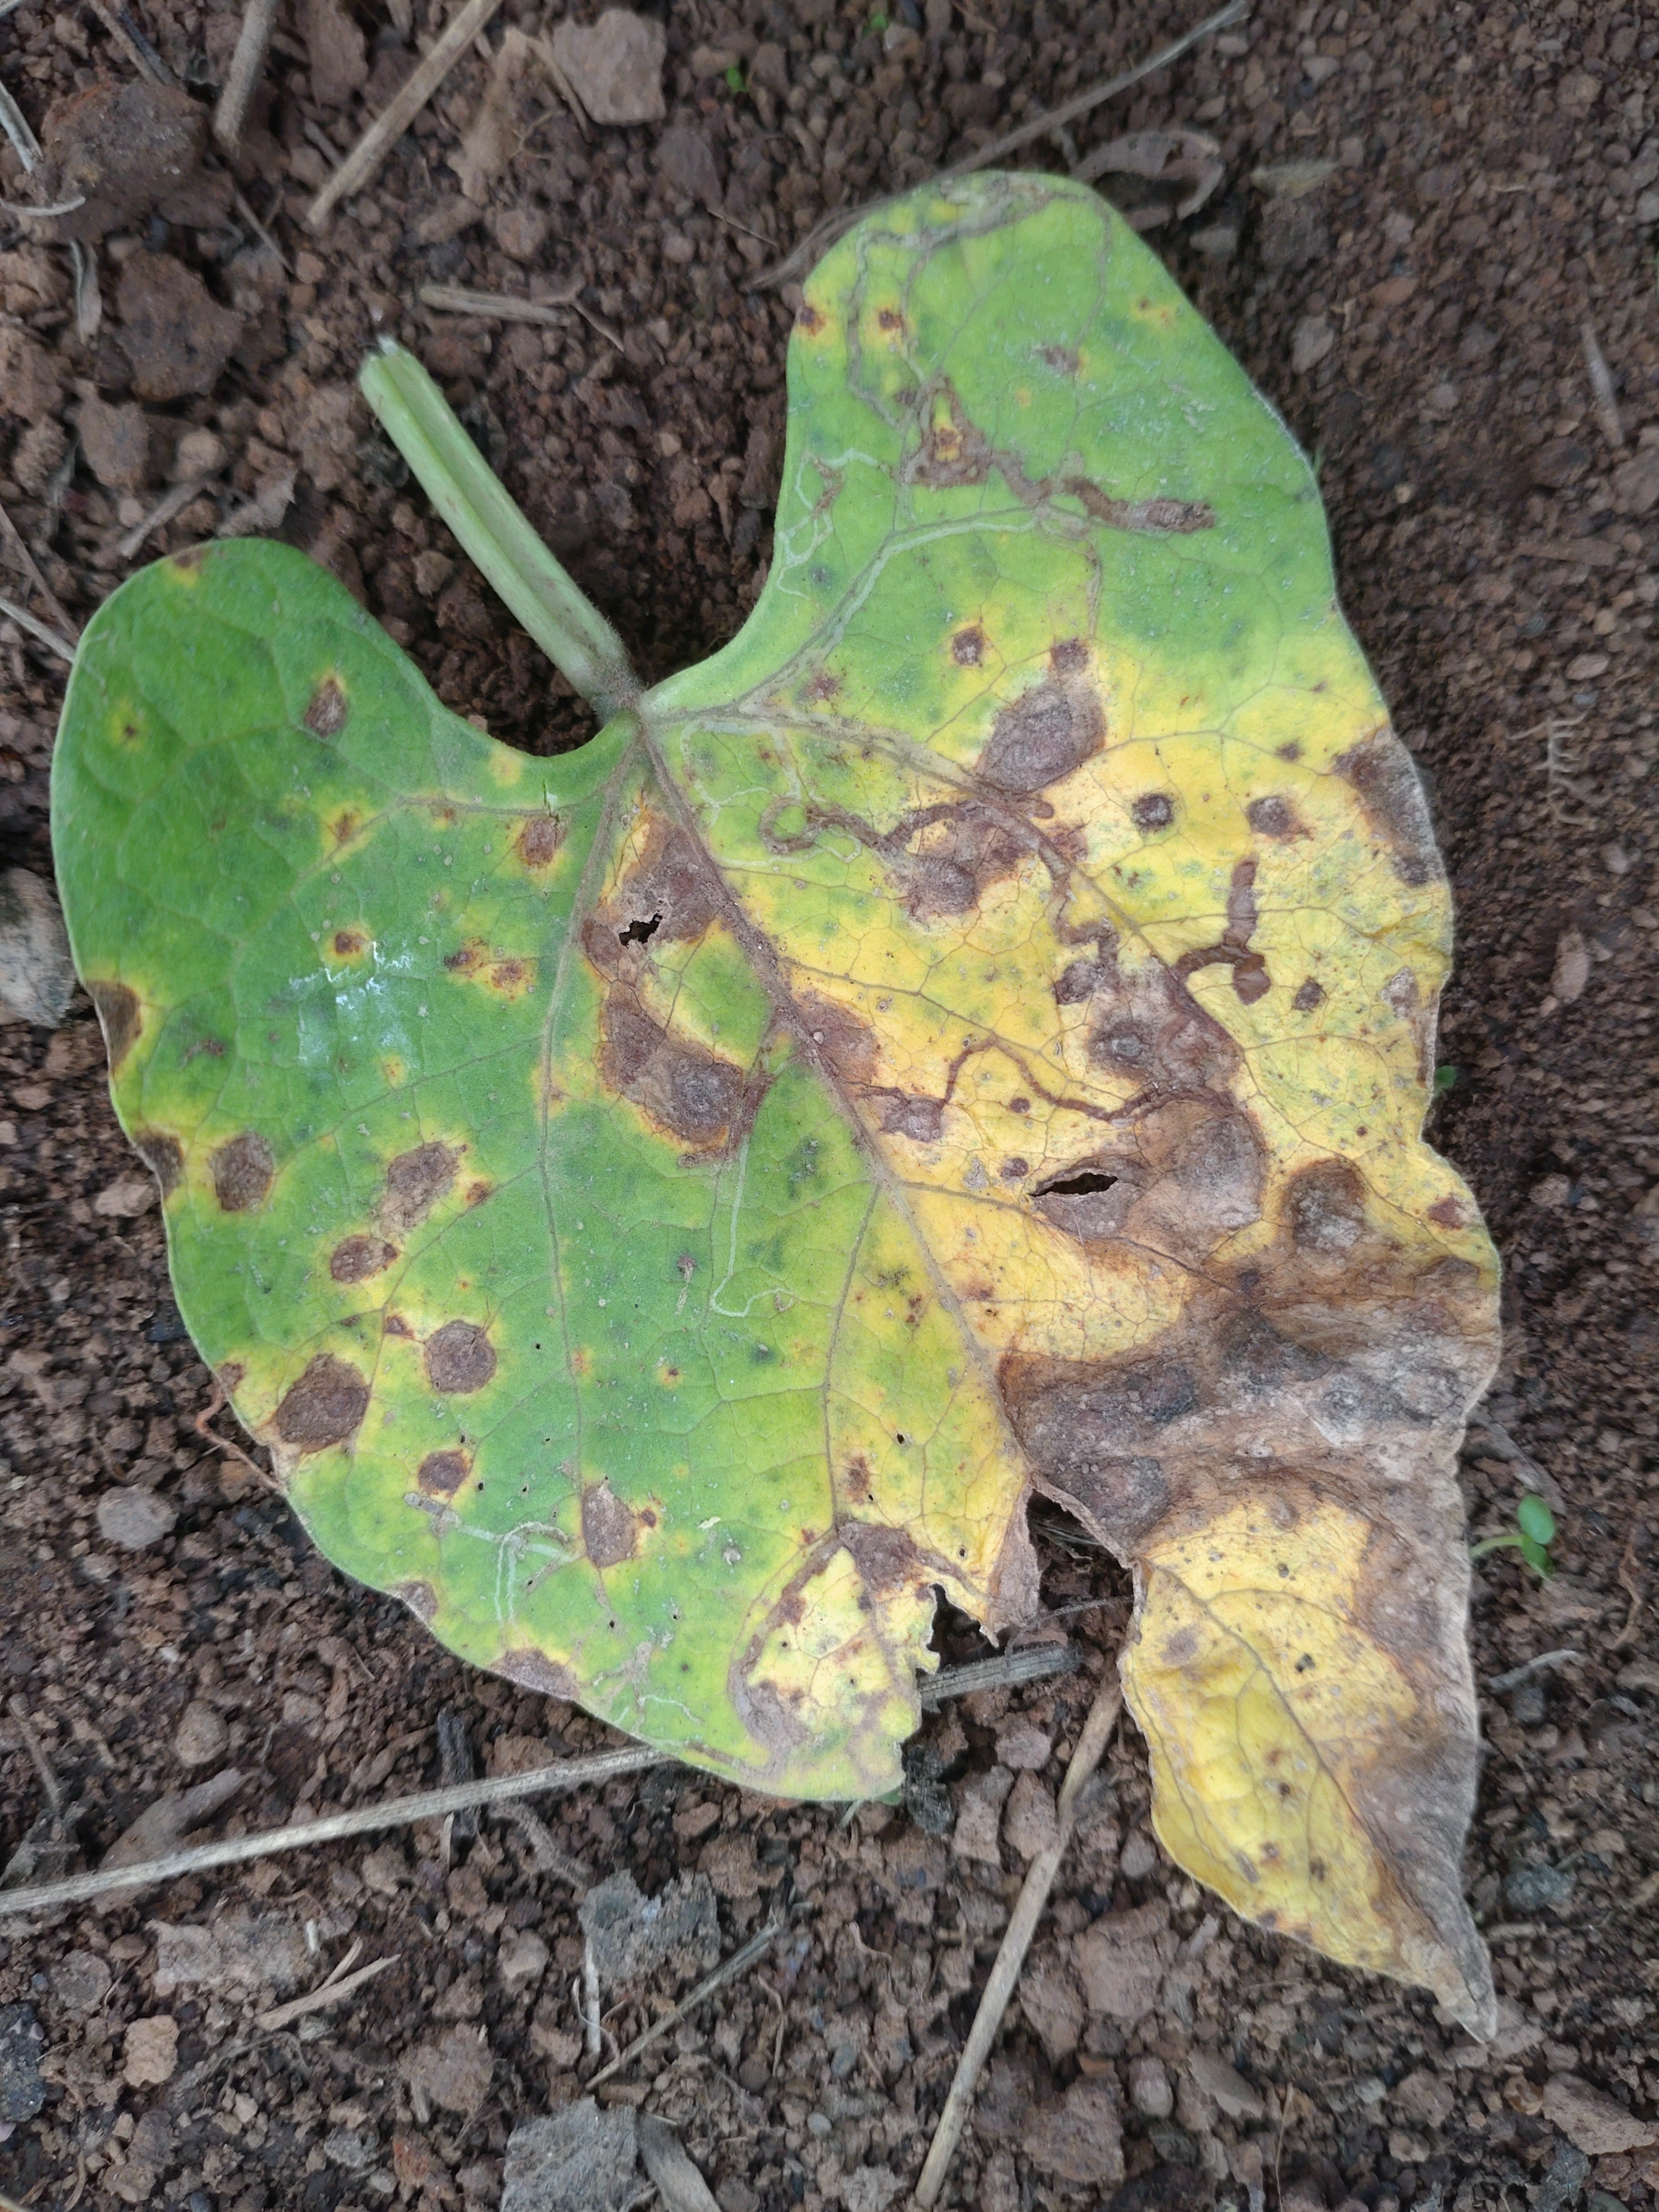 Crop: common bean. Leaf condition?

rust
